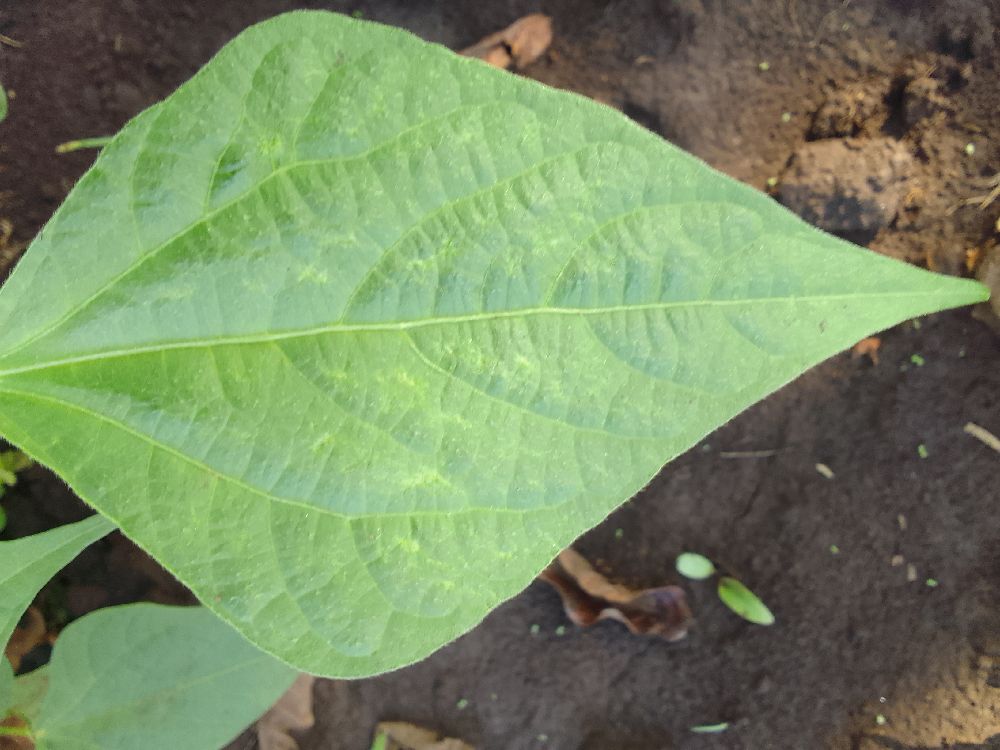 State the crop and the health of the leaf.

common bean, healthy
